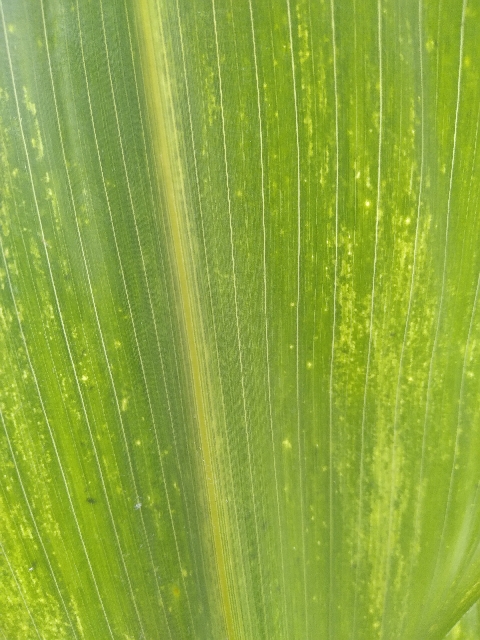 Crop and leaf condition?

maize, maize lethal necrosis
